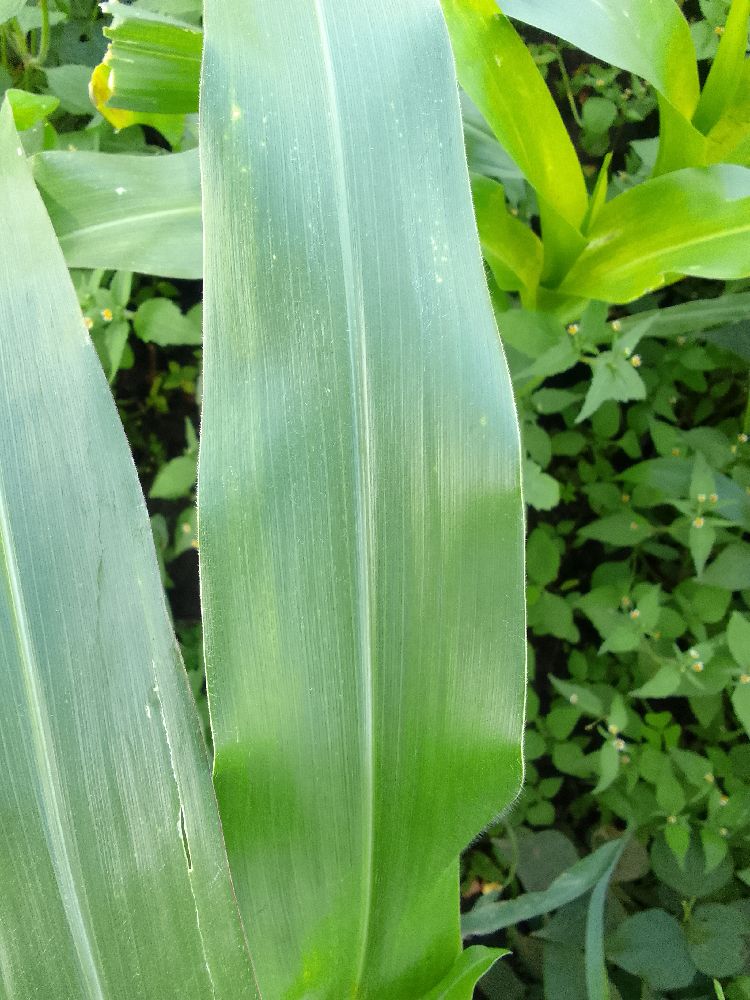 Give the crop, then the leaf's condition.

maize, healthy
